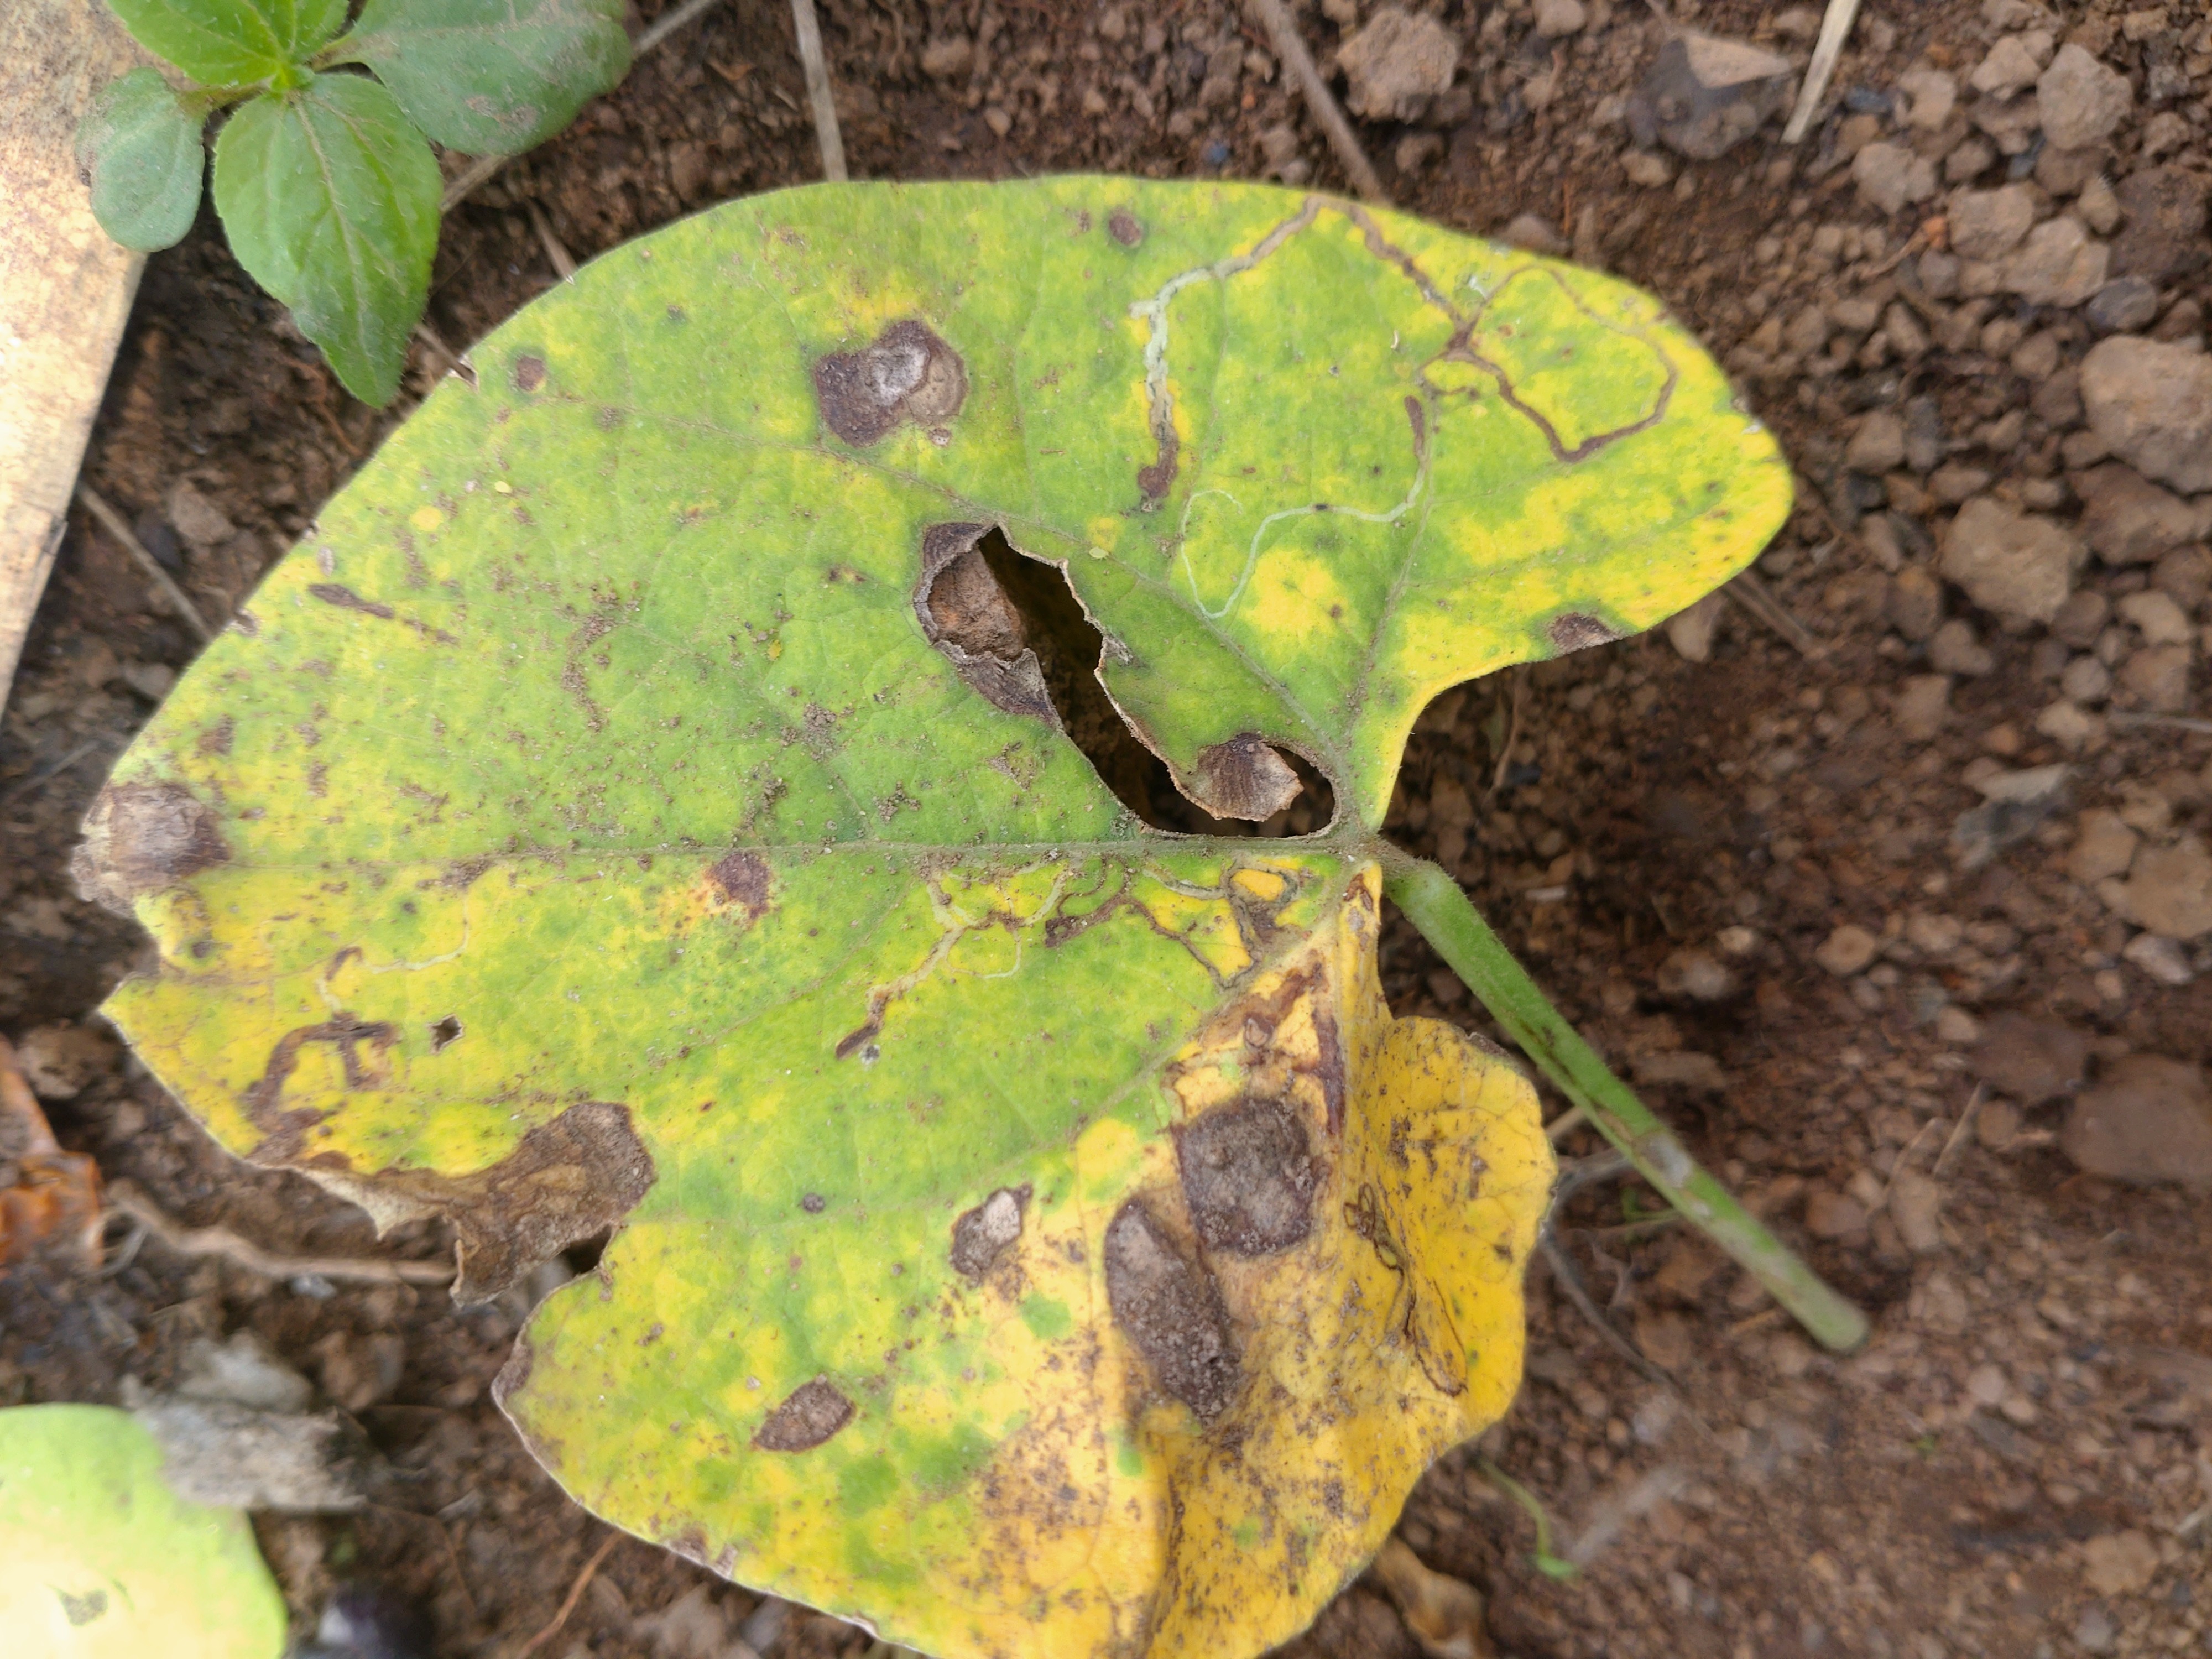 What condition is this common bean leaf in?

rust
